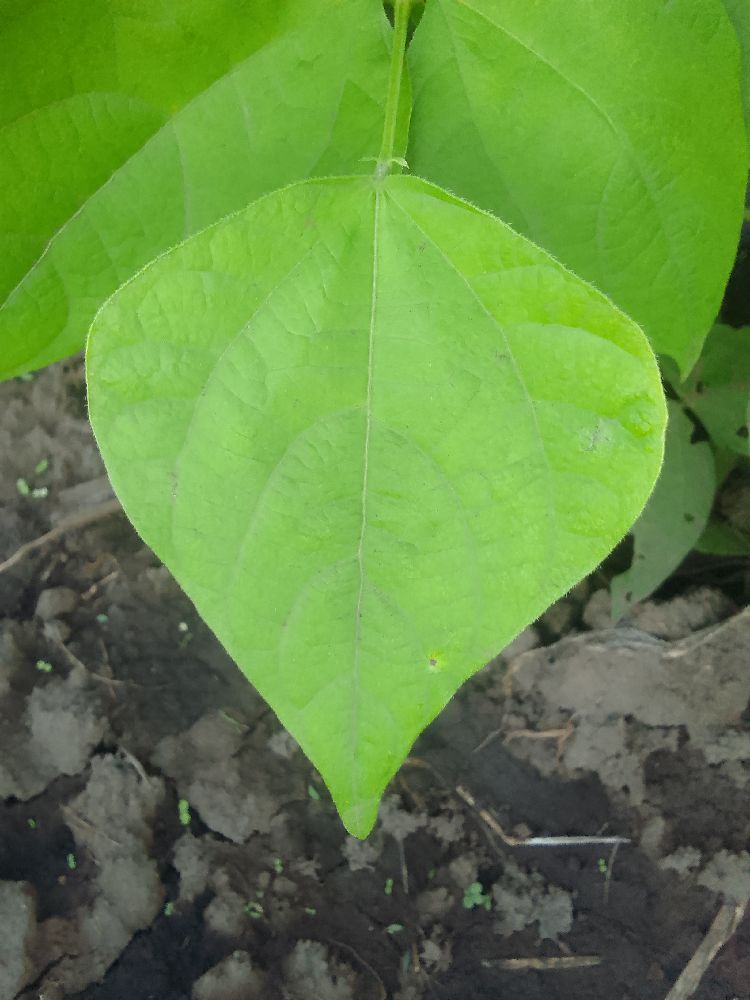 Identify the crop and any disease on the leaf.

common bean, healthy
